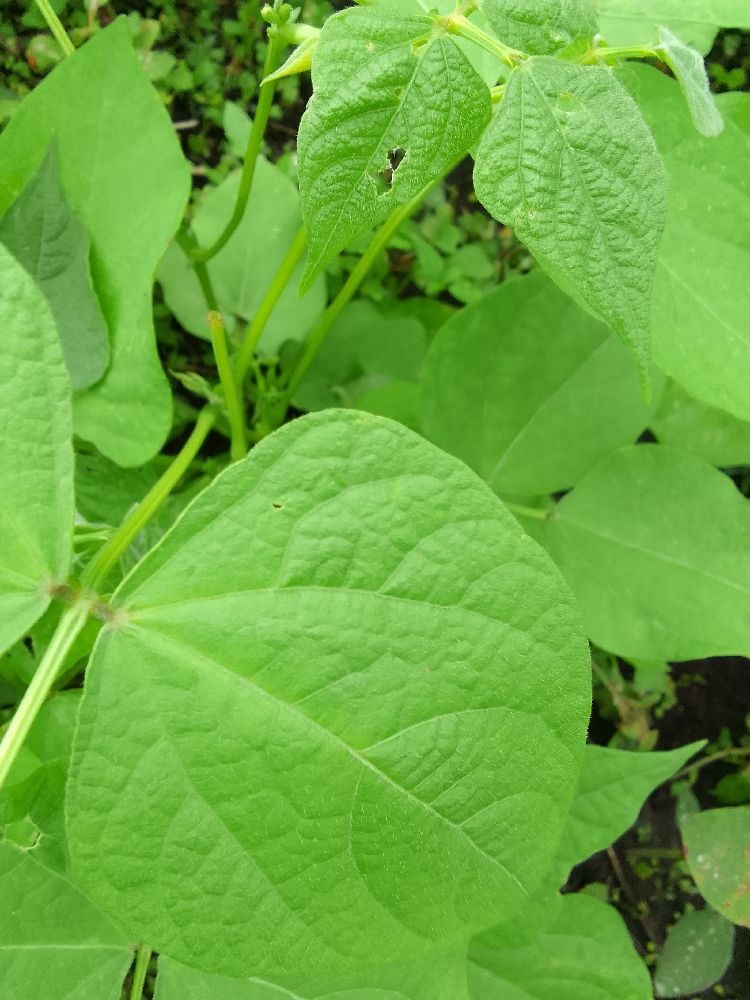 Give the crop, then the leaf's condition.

common bean, healthy
